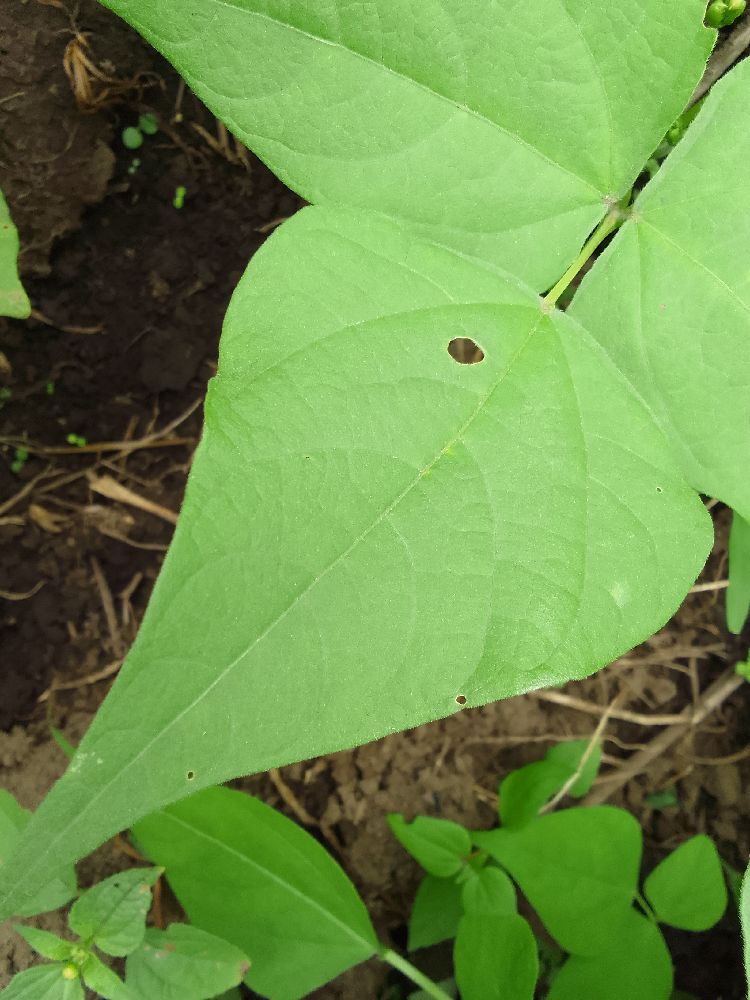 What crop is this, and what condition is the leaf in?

common bean, healthy
